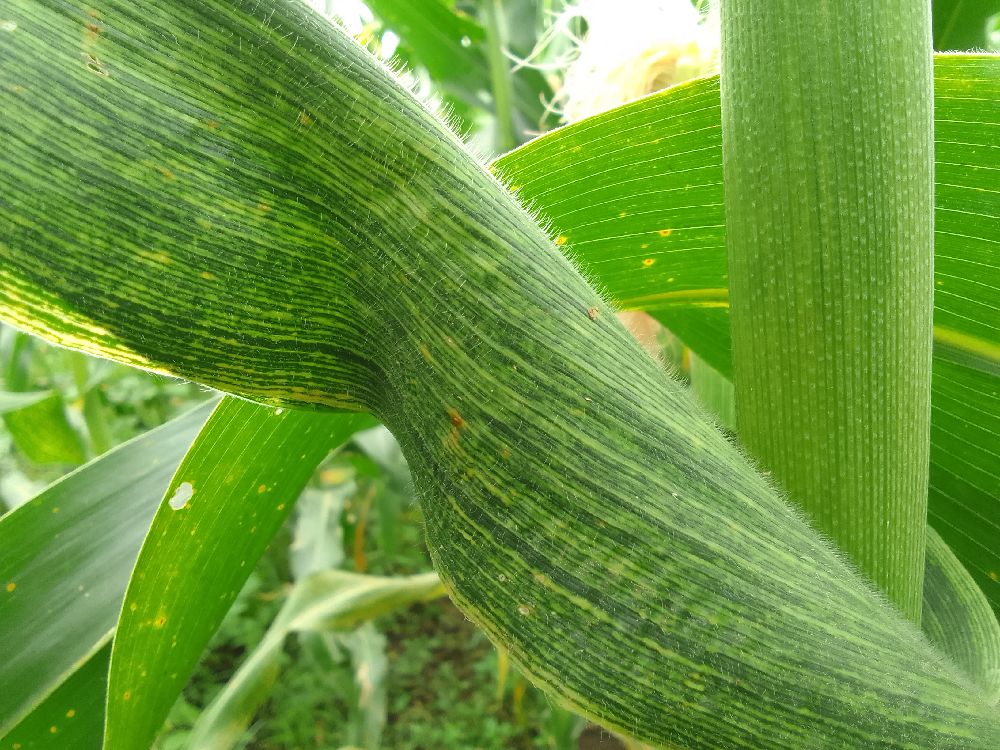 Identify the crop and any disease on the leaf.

maize, maize streak virus
